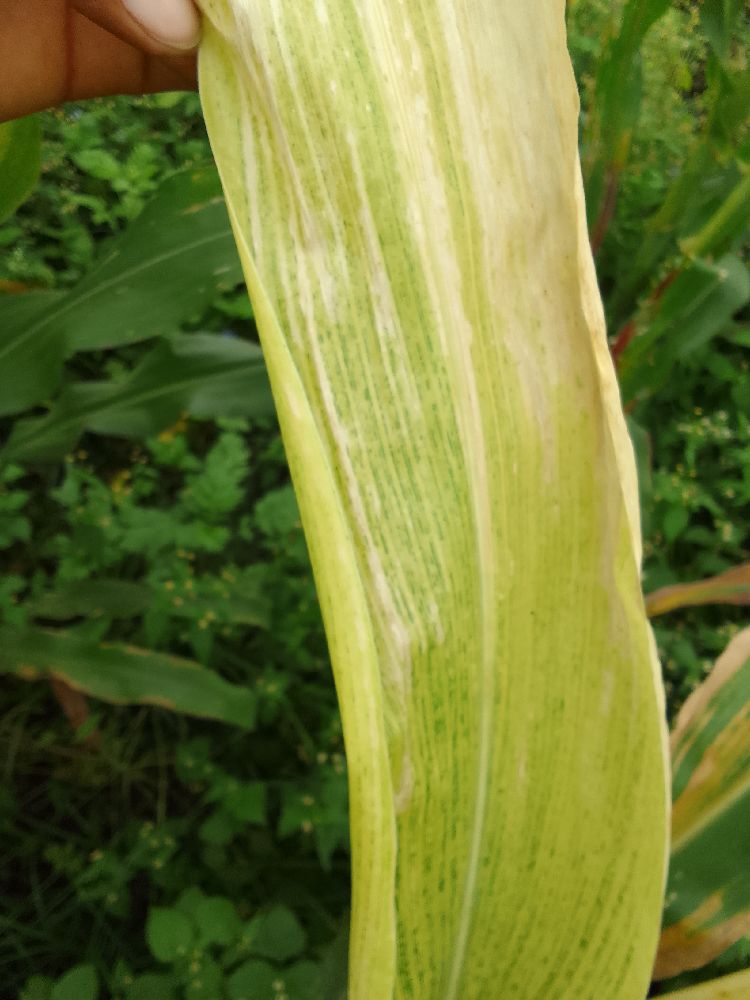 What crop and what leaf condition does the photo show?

maize, maize lethal necrosis
